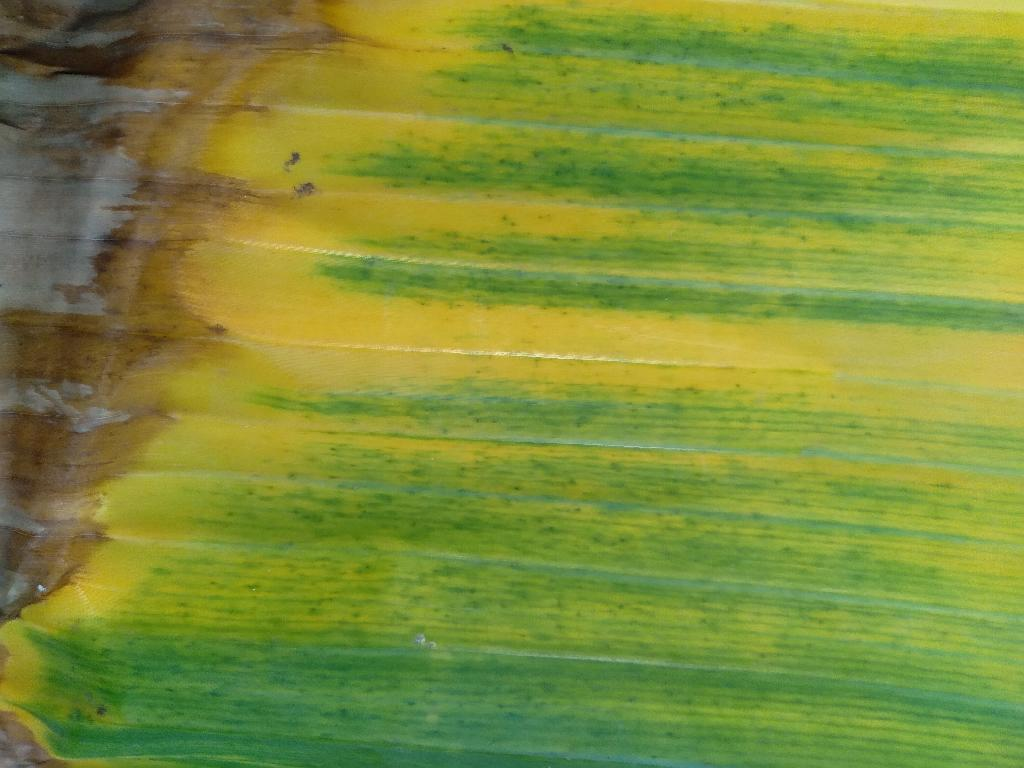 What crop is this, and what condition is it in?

banana, fusarium wilt race 1
